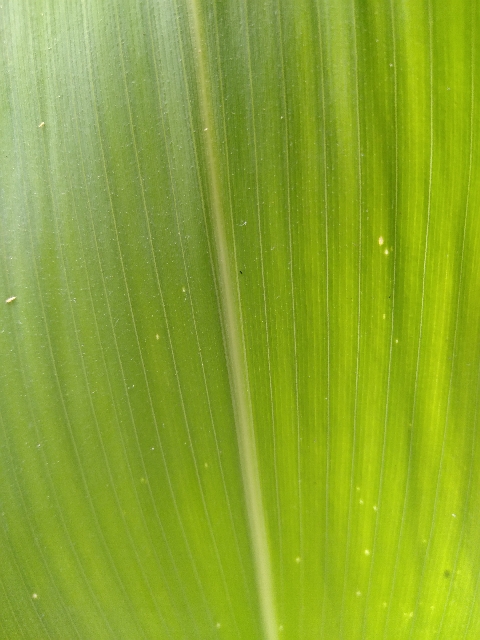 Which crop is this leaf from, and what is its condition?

maize, healthy
